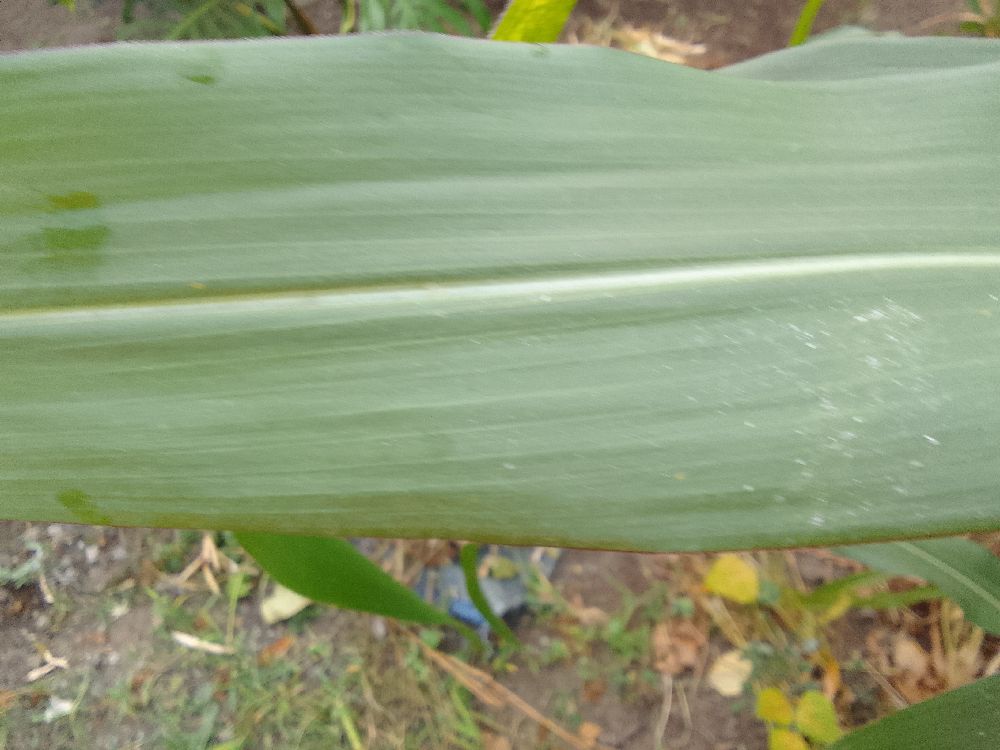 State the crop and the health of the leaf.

maize, healthy
